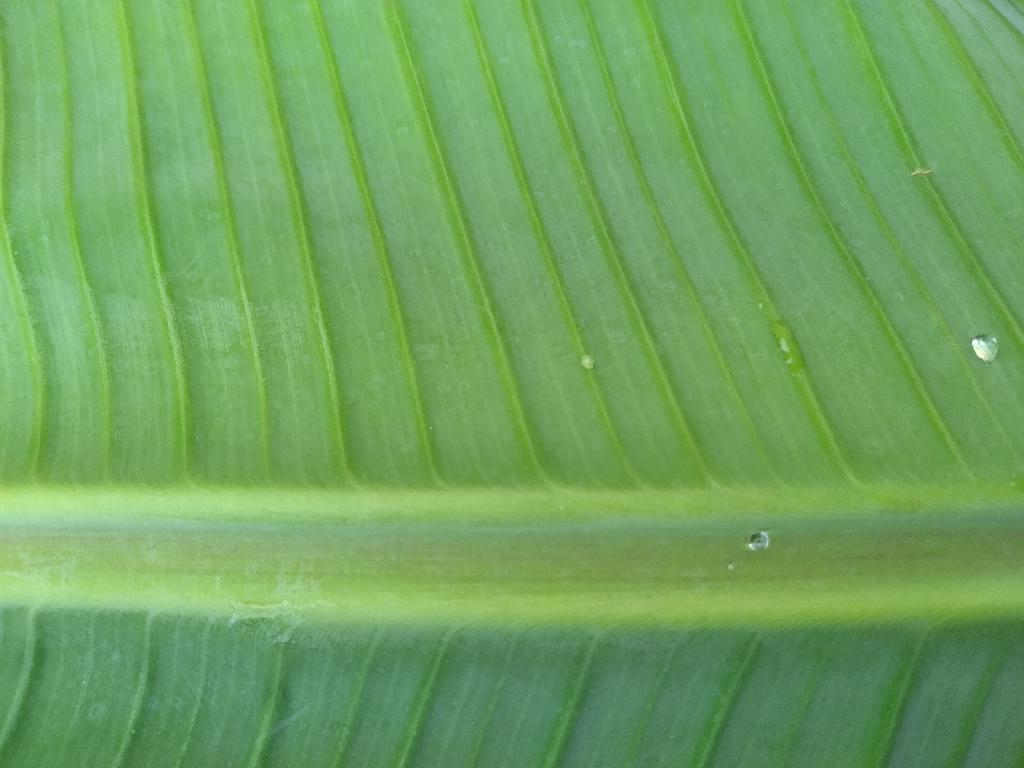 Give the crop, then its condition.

banana, healthy
